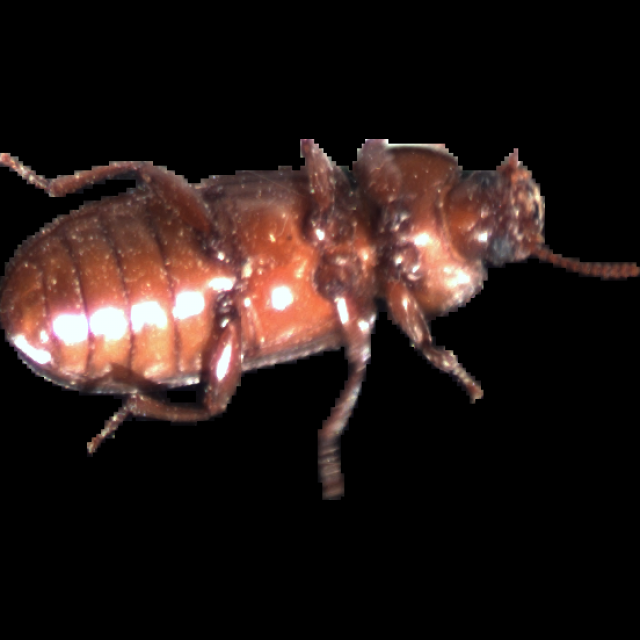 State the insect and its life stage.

mealworm beetle
